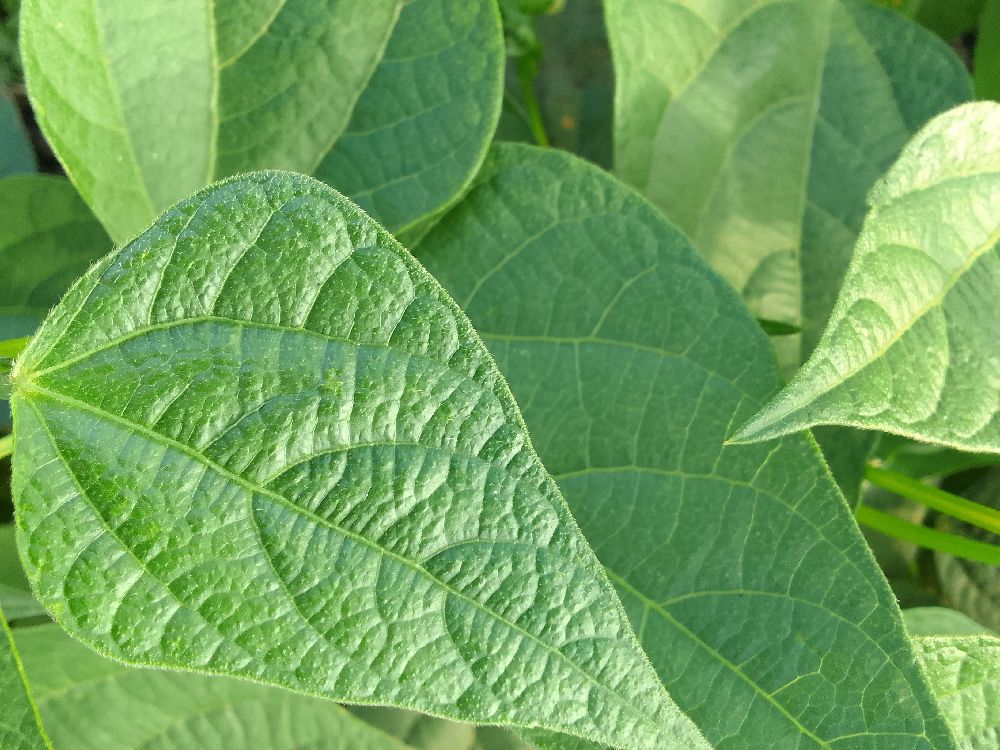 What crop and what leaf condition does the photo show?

common bean, healthy
